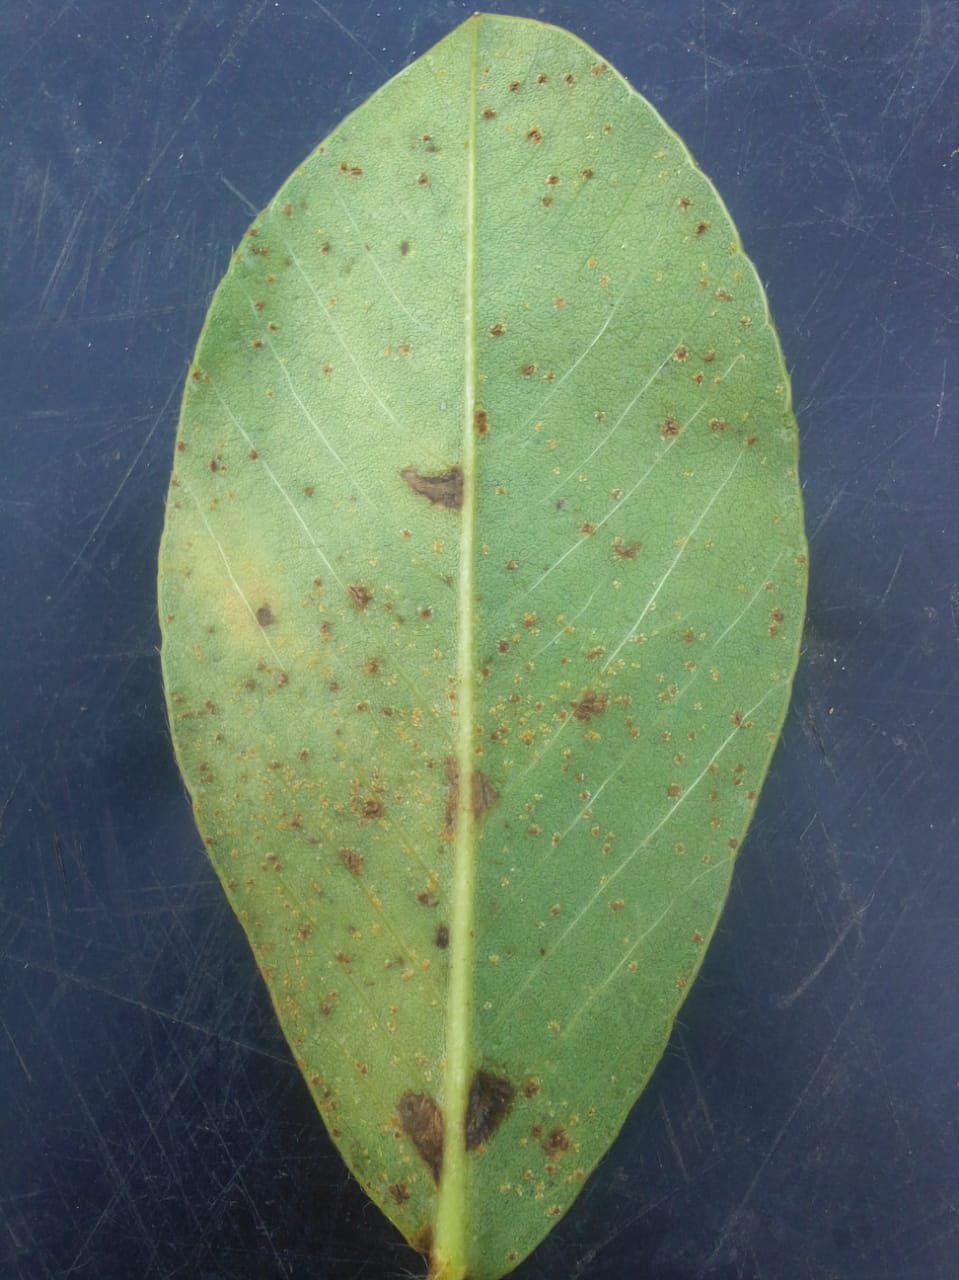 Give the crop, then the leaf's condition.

peanut, passalora arachidicola
